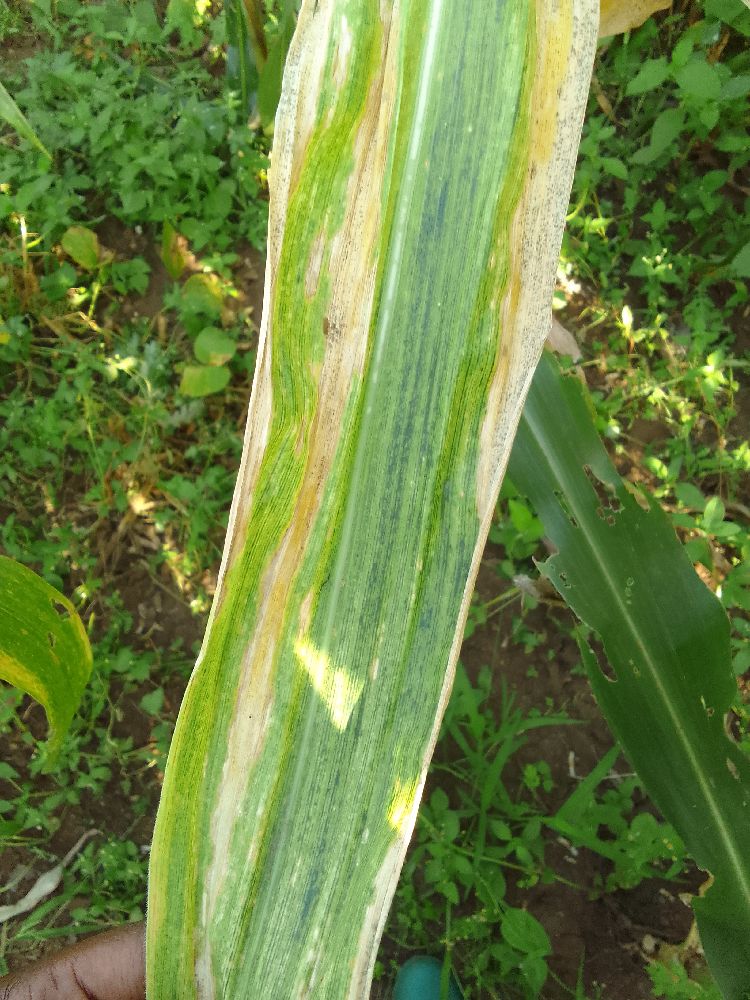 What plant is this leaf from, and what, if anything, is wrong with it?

maize, maize lethal necrosis
